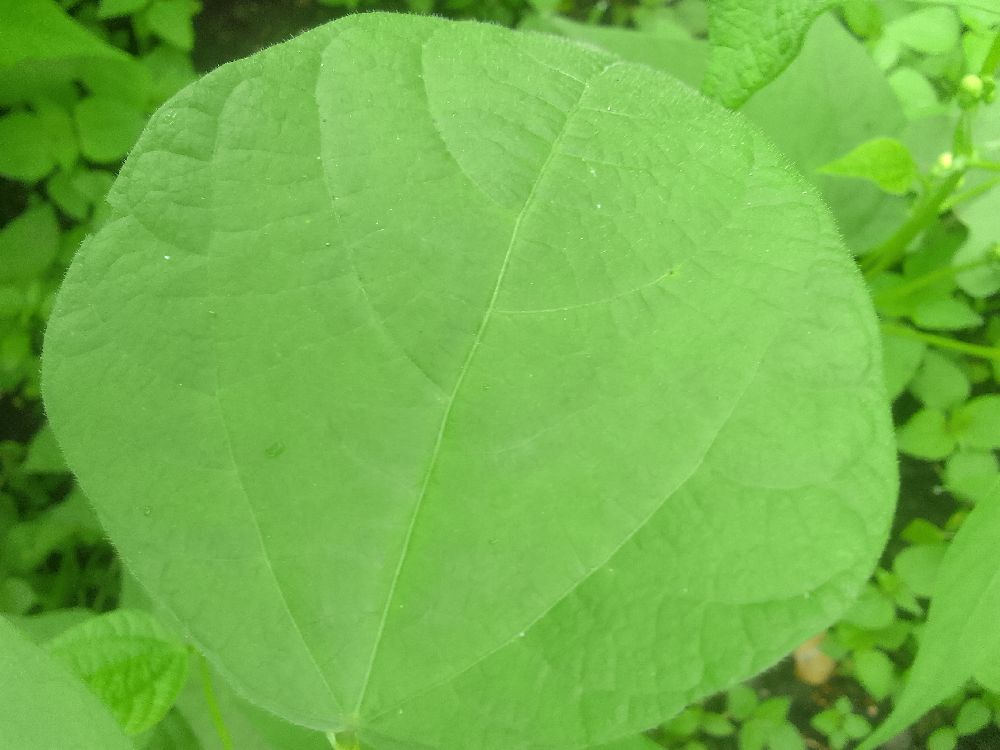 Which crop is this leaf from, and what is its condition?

common bean, healthy
